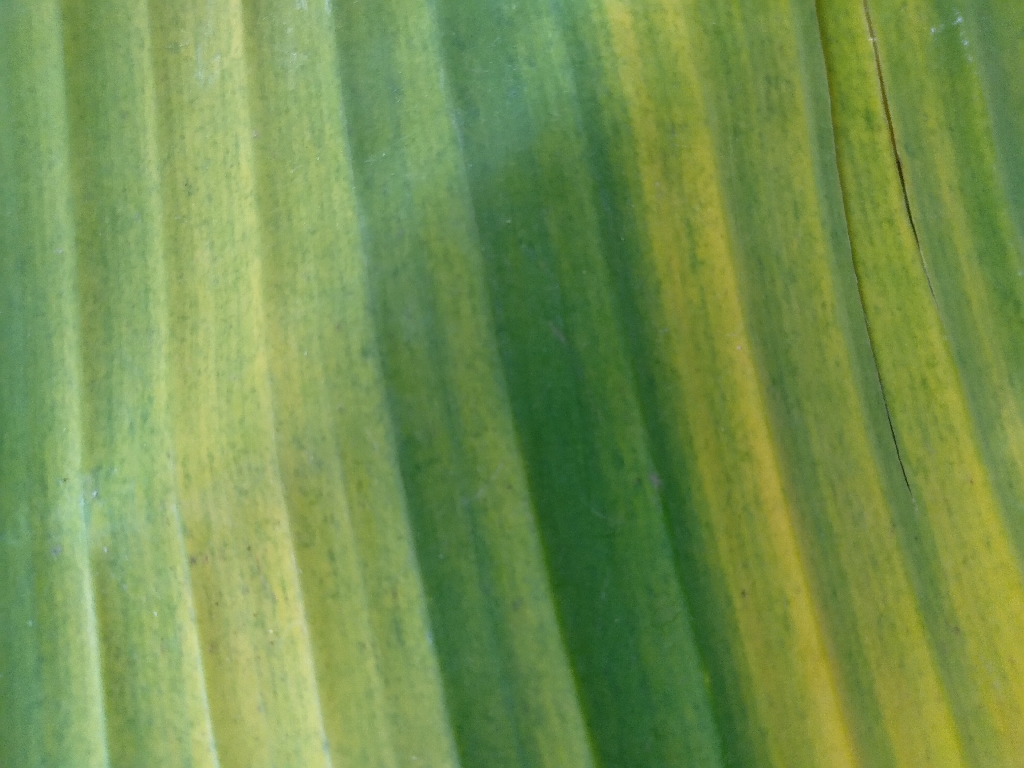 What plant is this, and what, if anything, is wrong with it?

banana, fusarium wilt race 1
